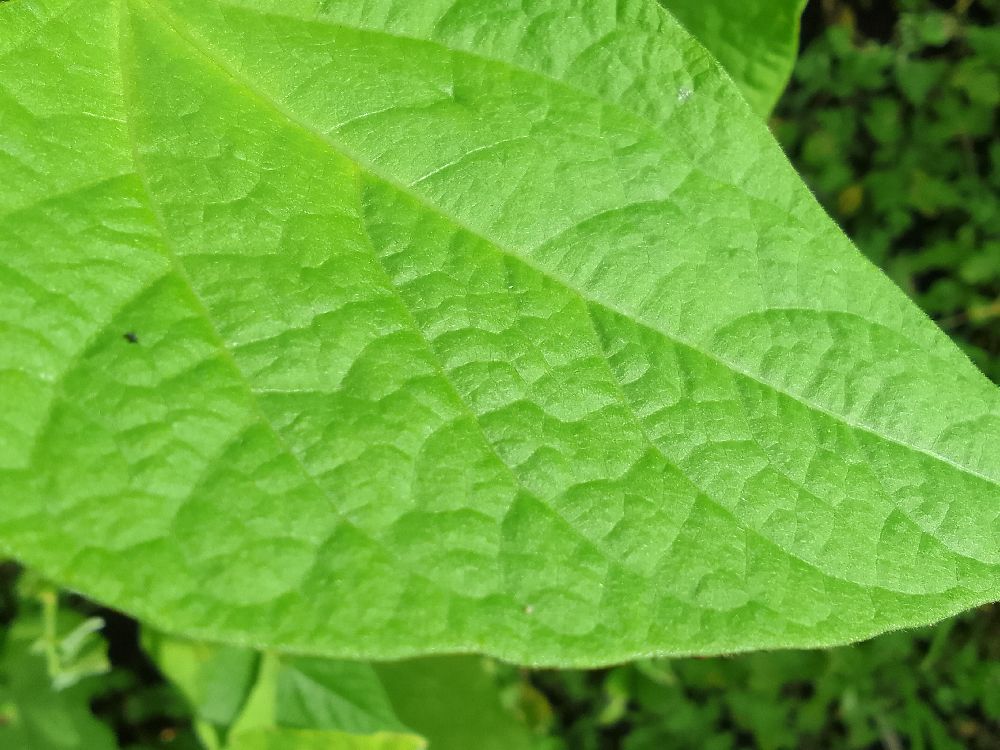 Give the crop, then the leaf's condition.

common bean, healthy
